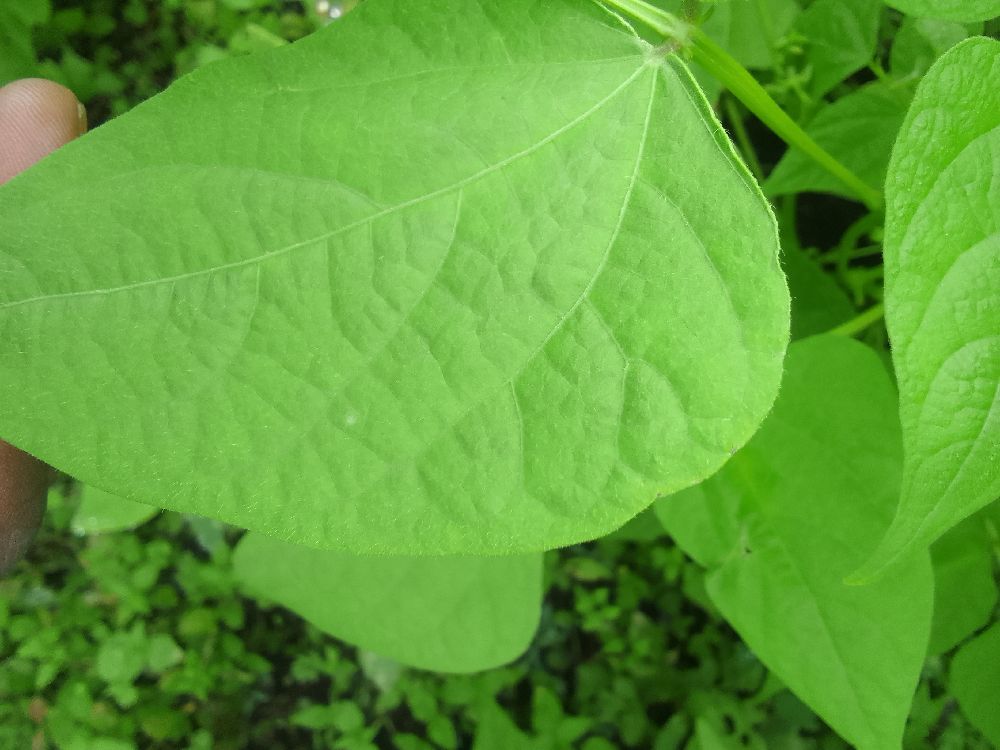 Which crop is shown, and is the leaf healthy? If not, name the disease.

common bean, healthy
